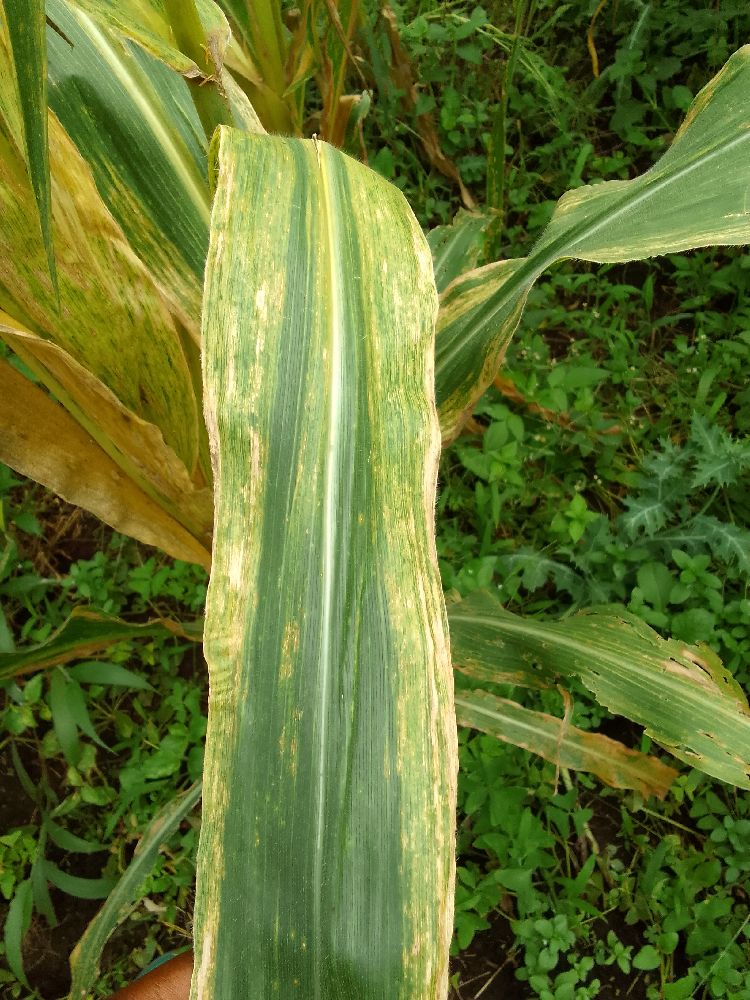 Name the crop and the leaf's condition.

maize, maize lethal necrosis
